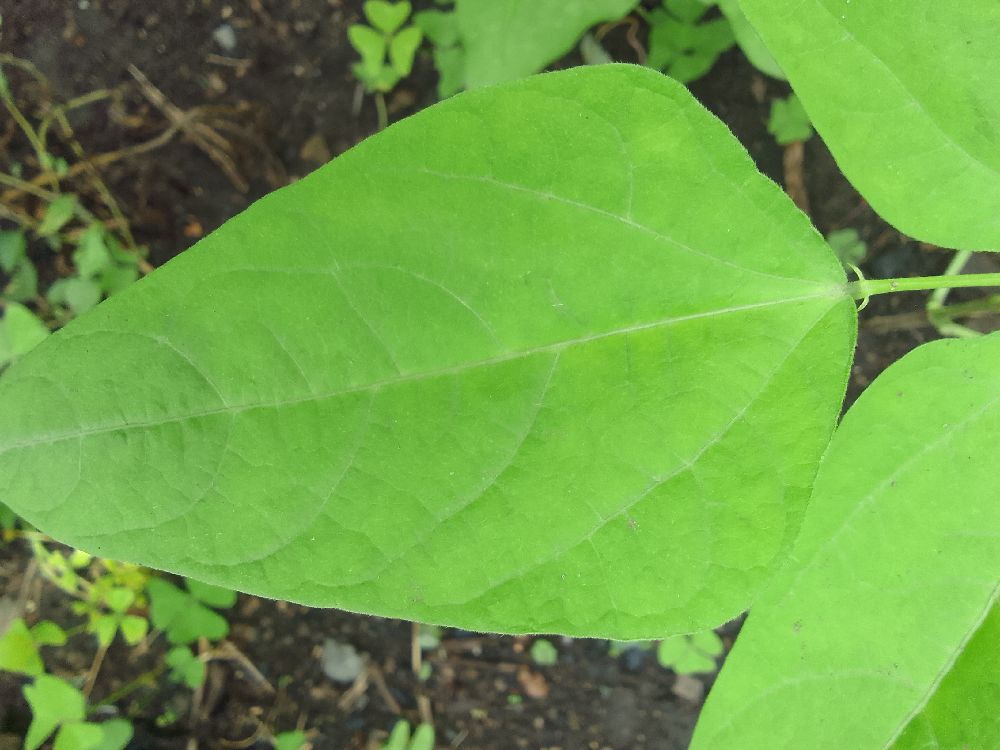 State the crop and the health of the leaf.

common bean, healthy
